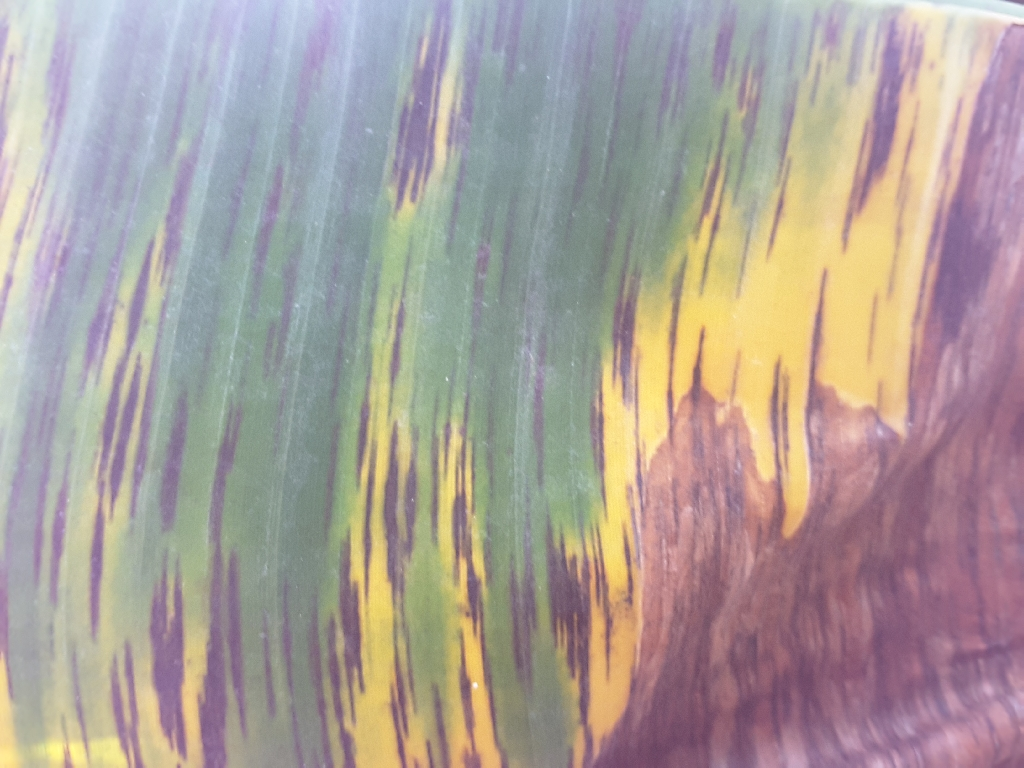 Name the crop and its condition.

banana, black sigatoka
